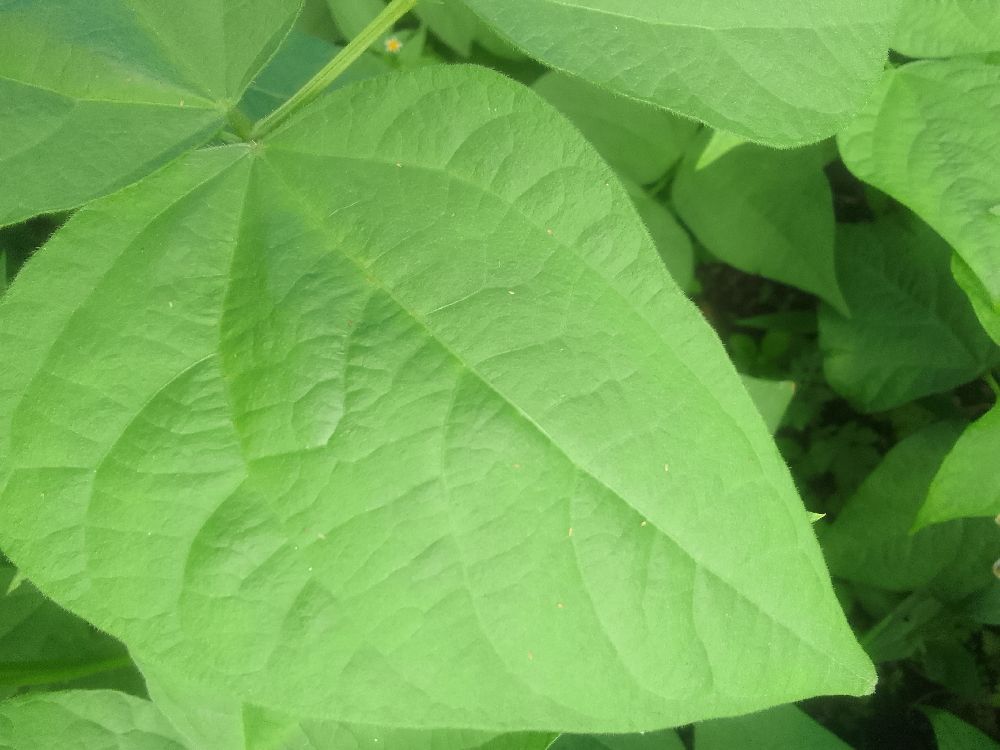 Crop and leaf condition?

common bean, healthy
